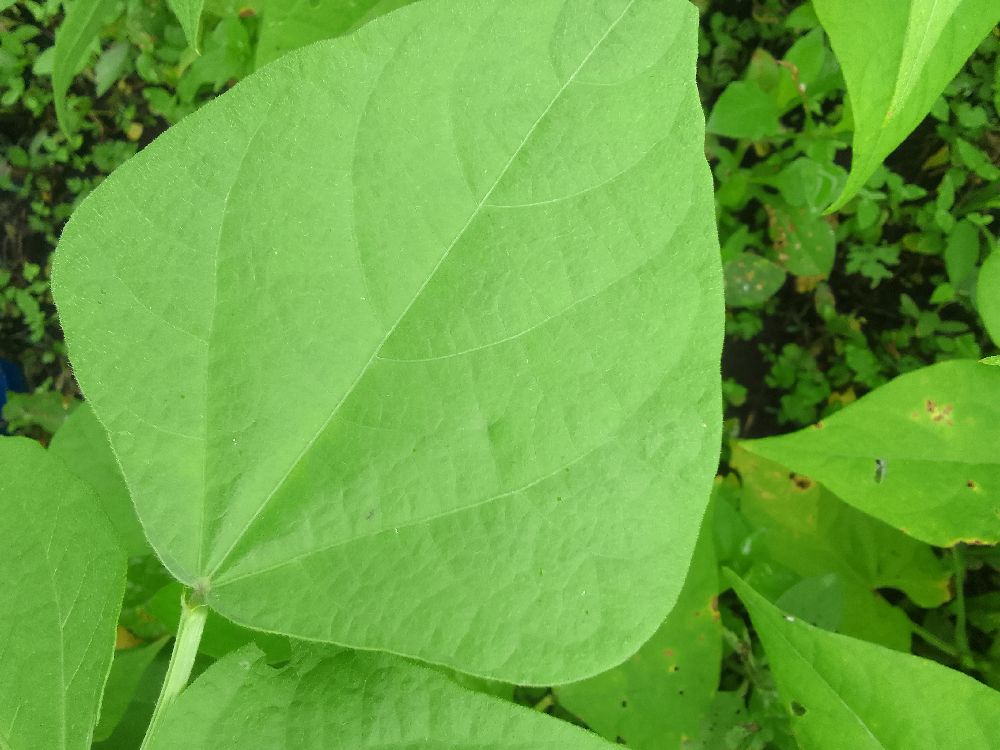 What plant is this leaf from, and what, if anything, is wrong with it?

common bean, healthy
